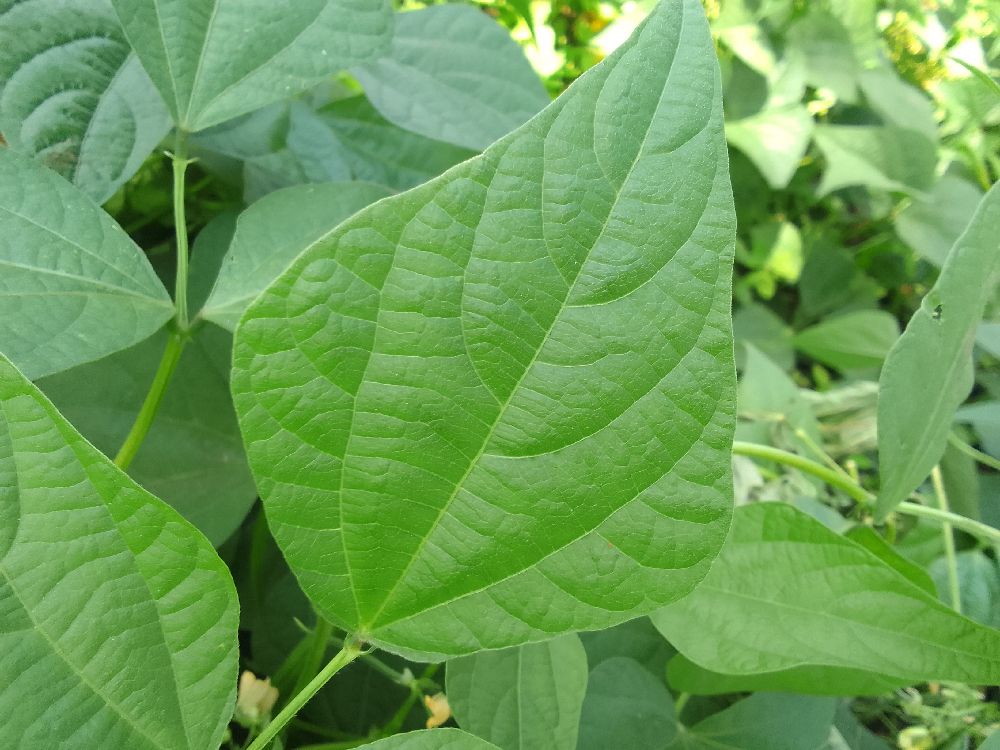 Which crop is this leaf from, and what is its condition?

common bean, healthy
